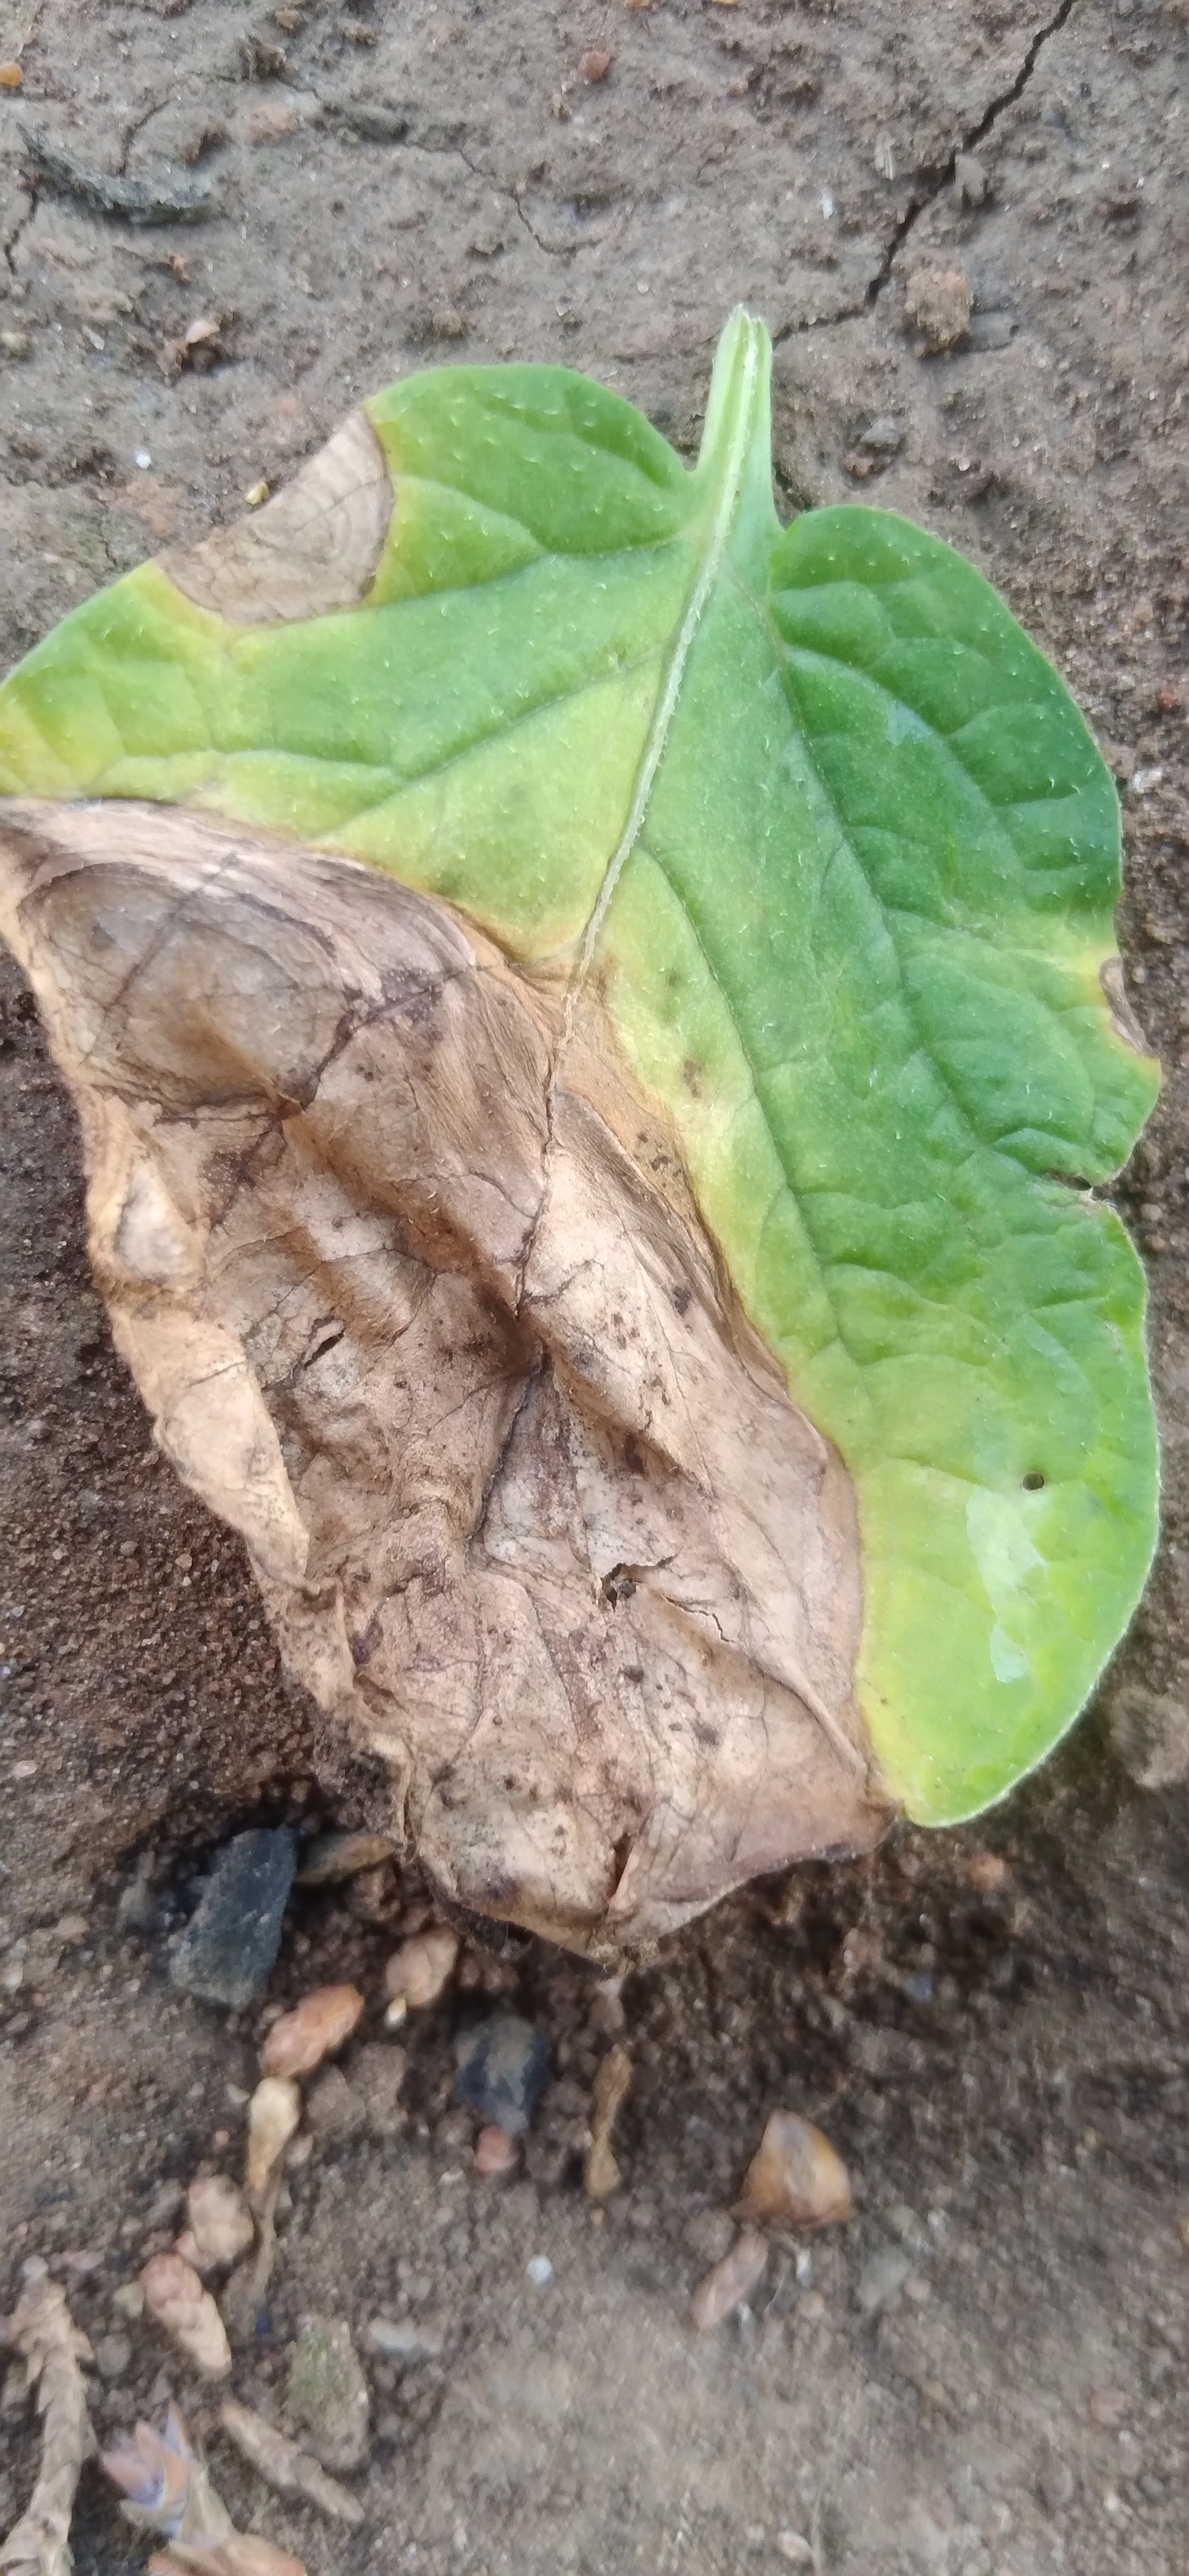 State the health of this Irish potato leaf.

early blight
